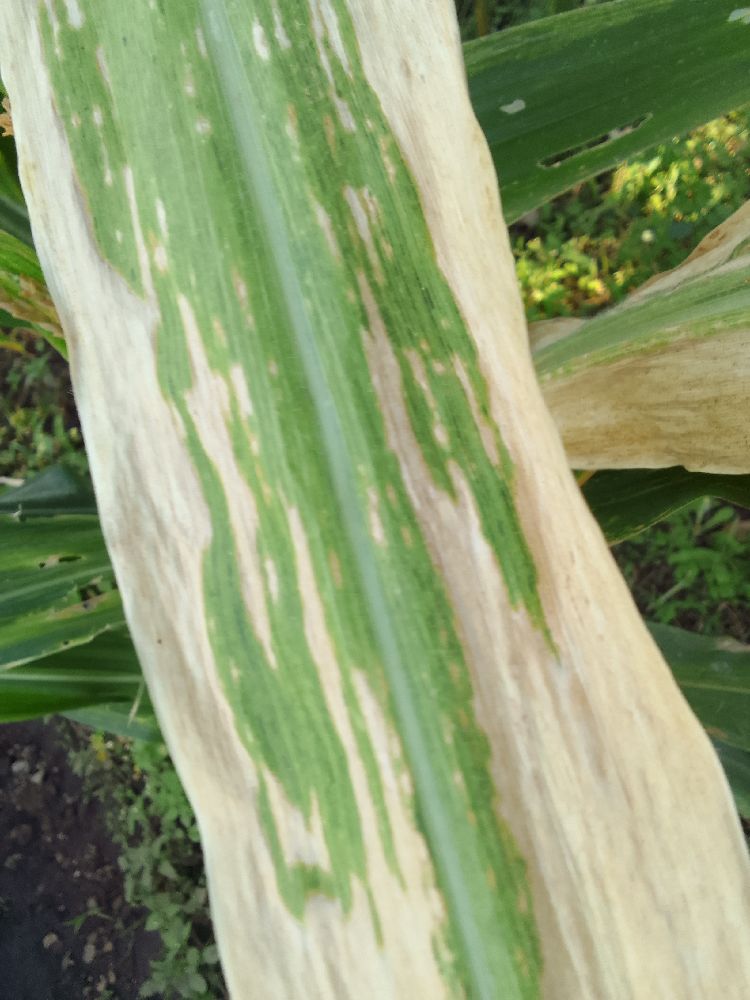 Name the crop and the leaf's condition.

maize, maize lethal necrosis
